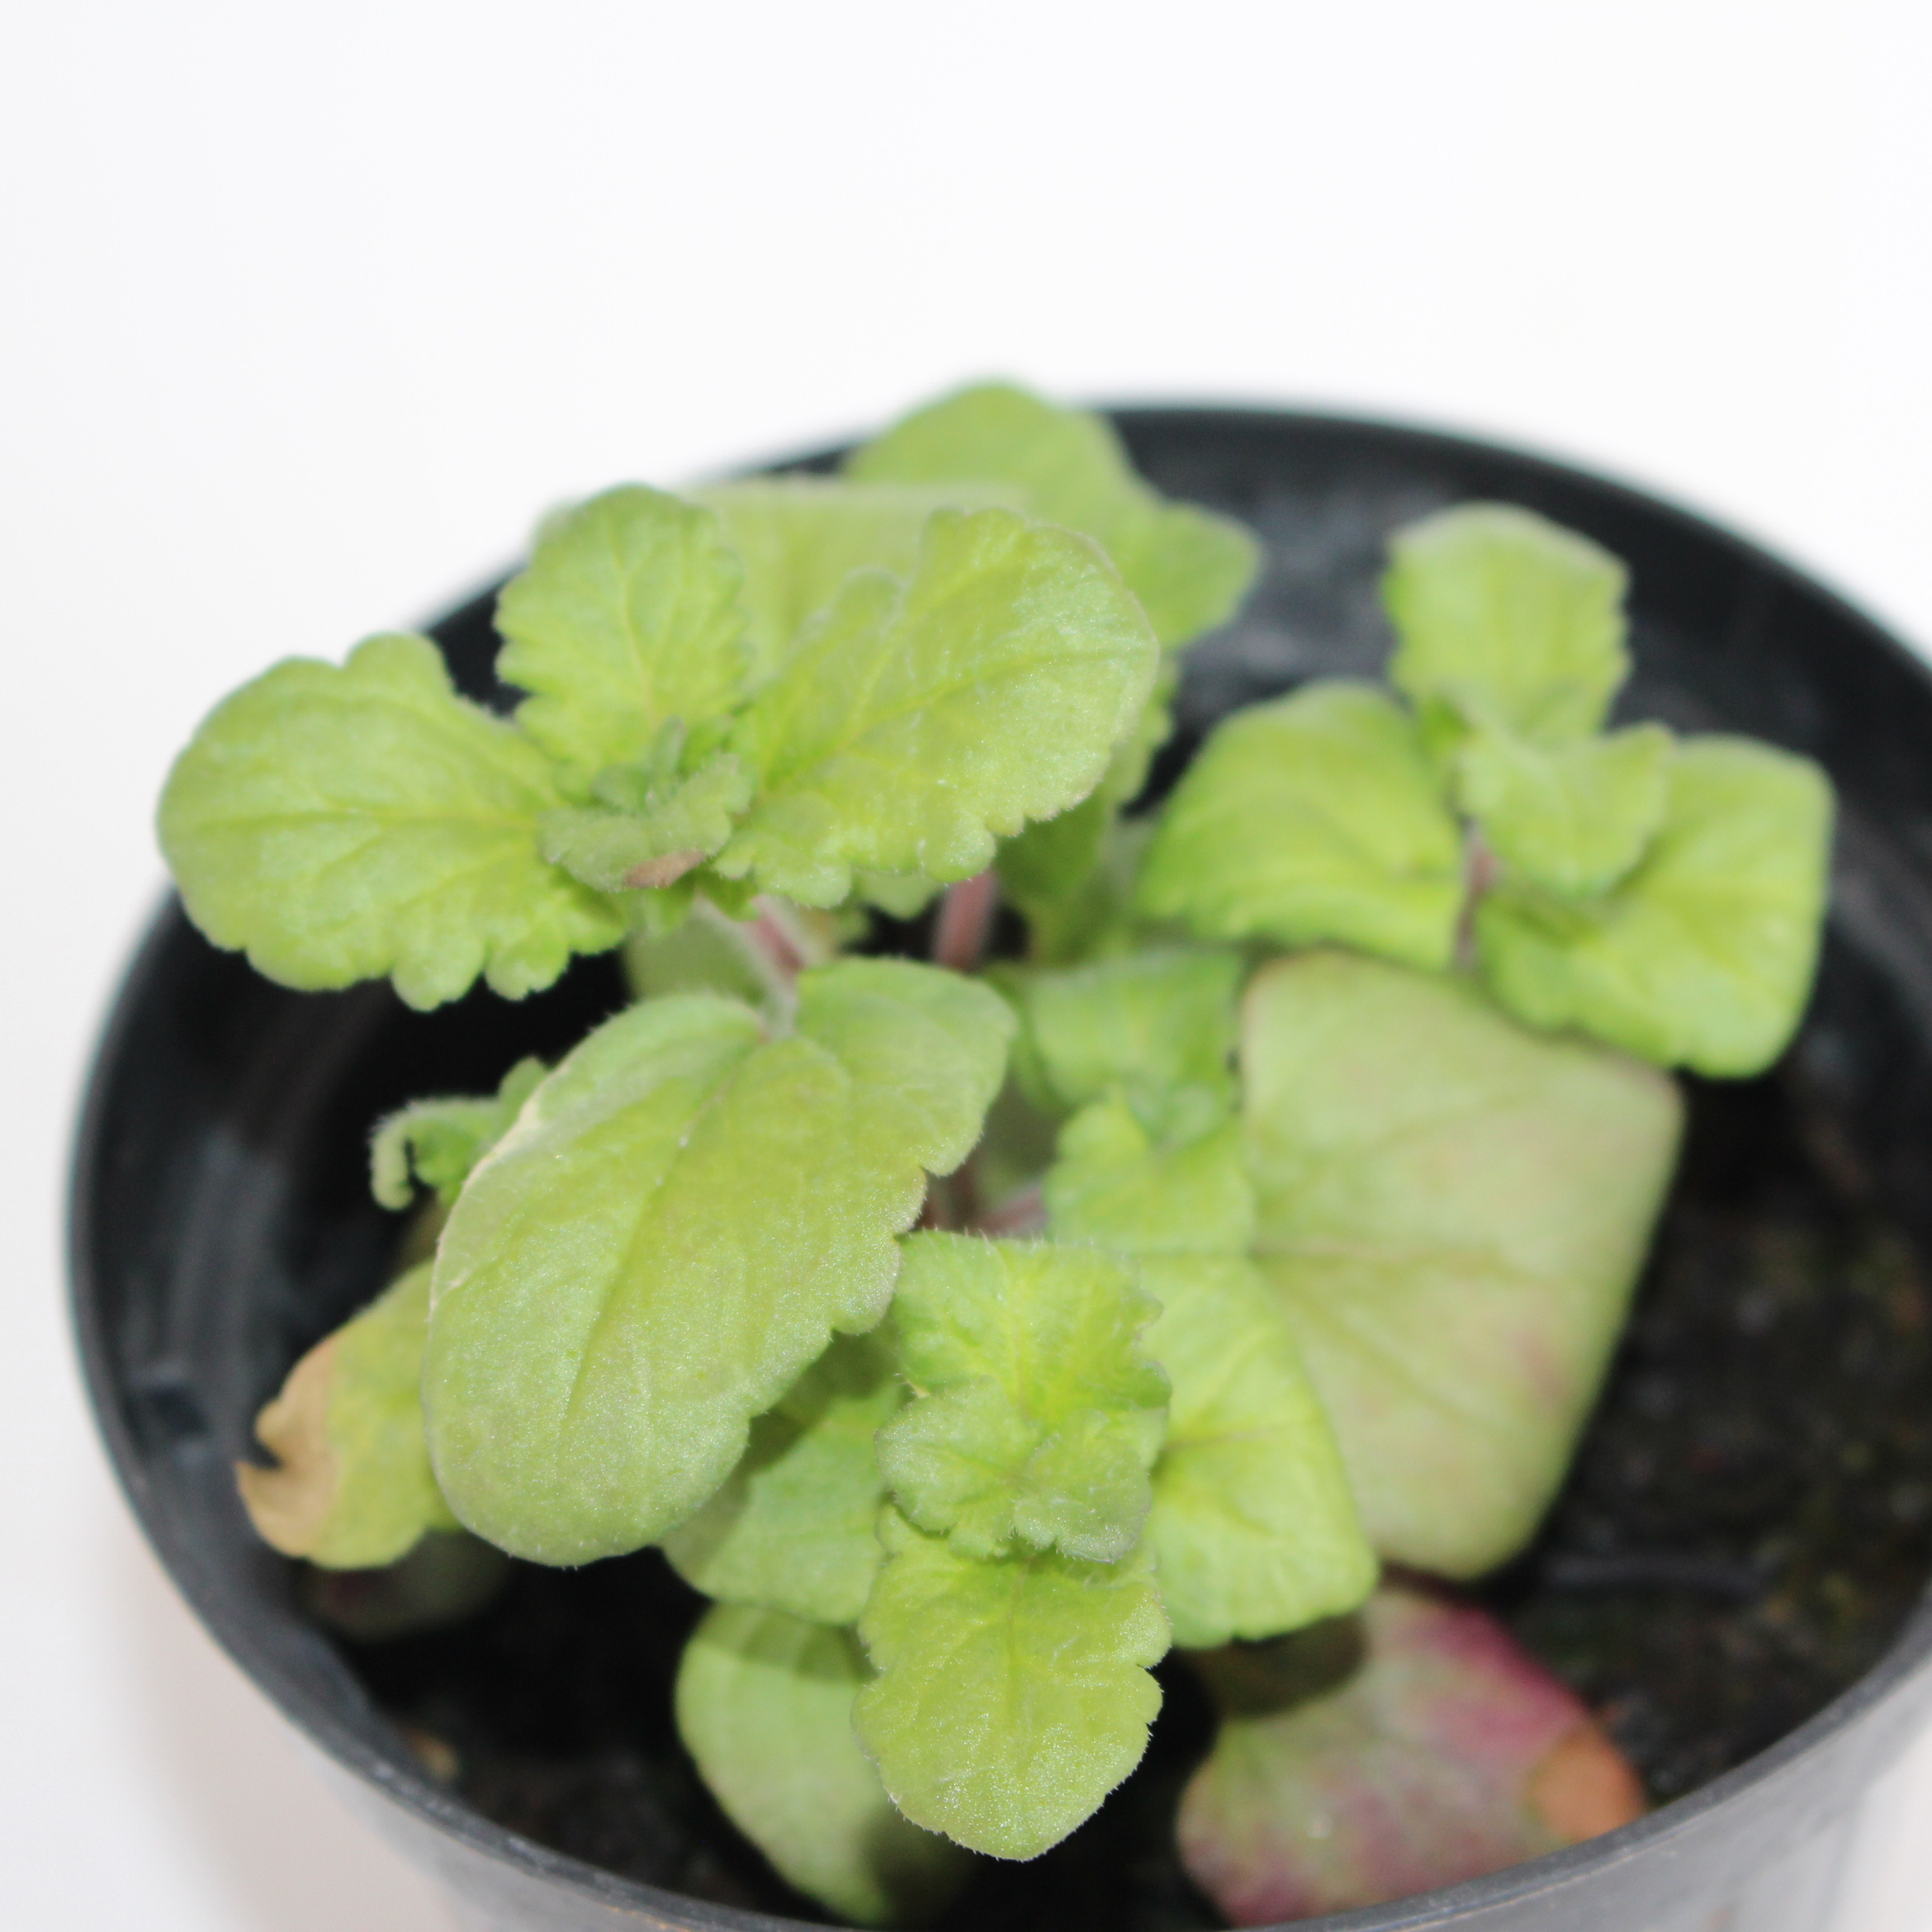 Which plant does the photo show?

Veronica persica
